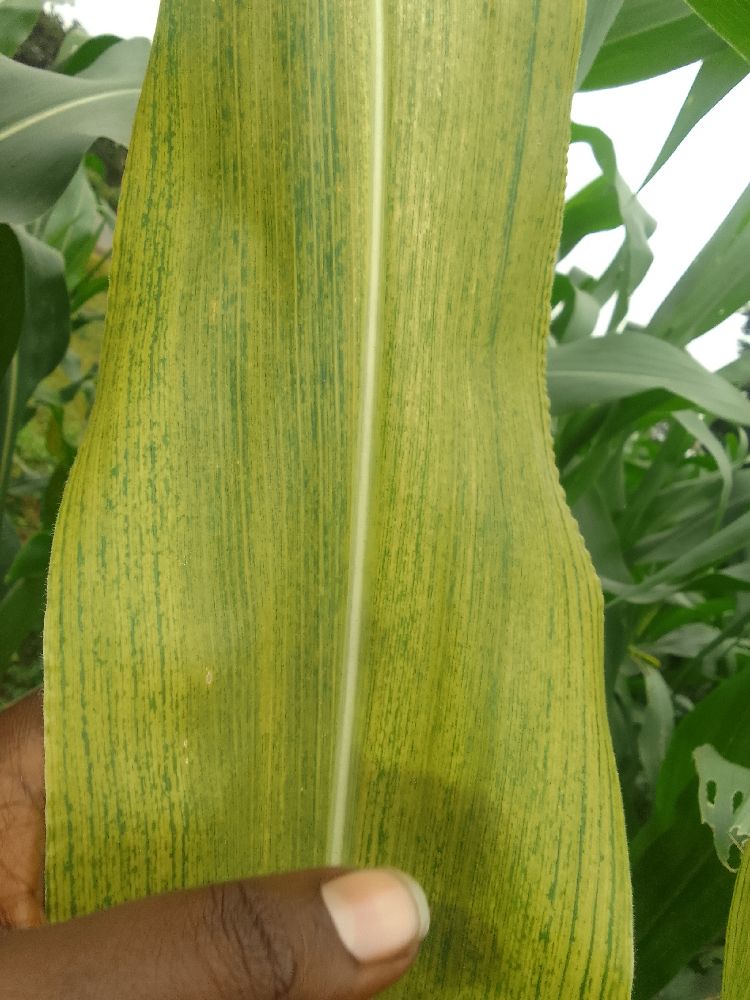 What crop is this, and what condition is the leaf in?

maize, maize lethal necrosis
